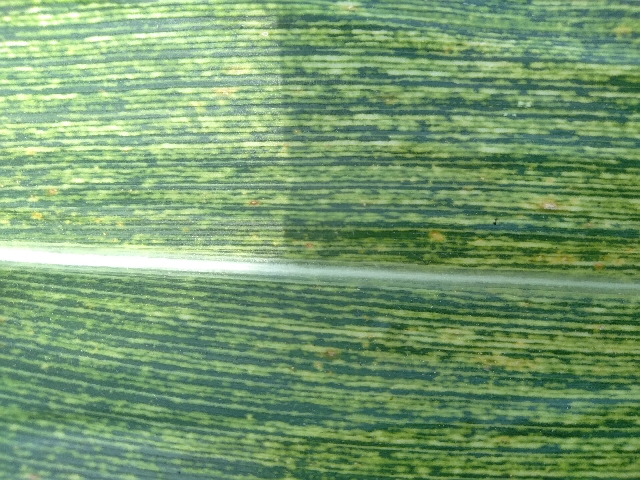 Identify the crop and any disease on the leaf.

maize, maize streak virus
